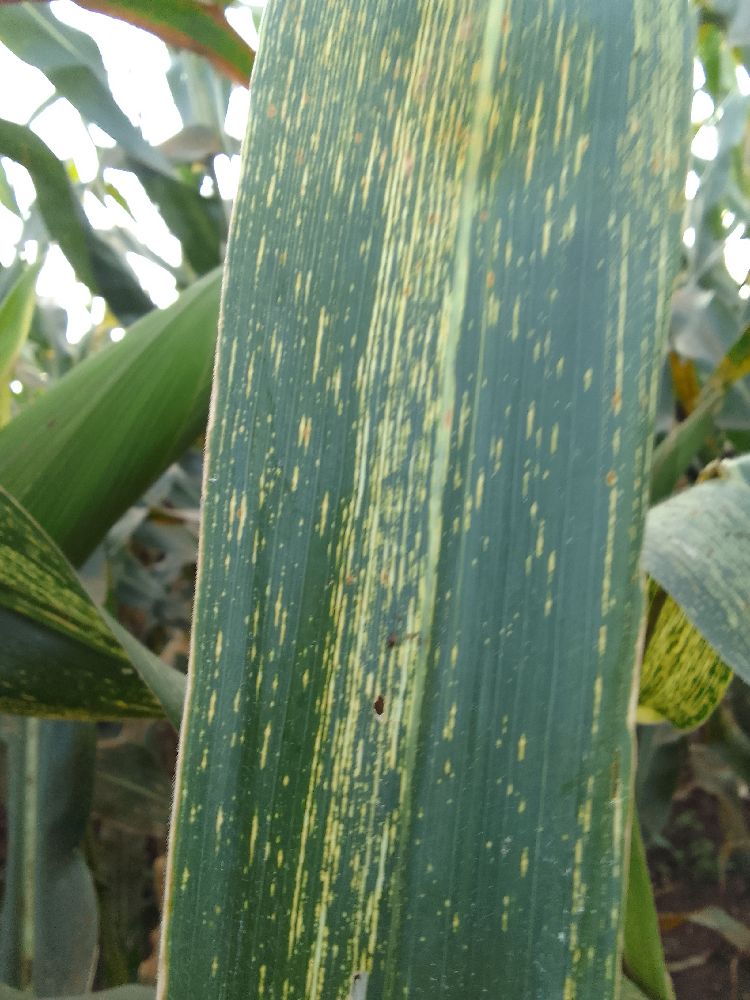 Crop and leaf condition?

maize, maize streak virus
